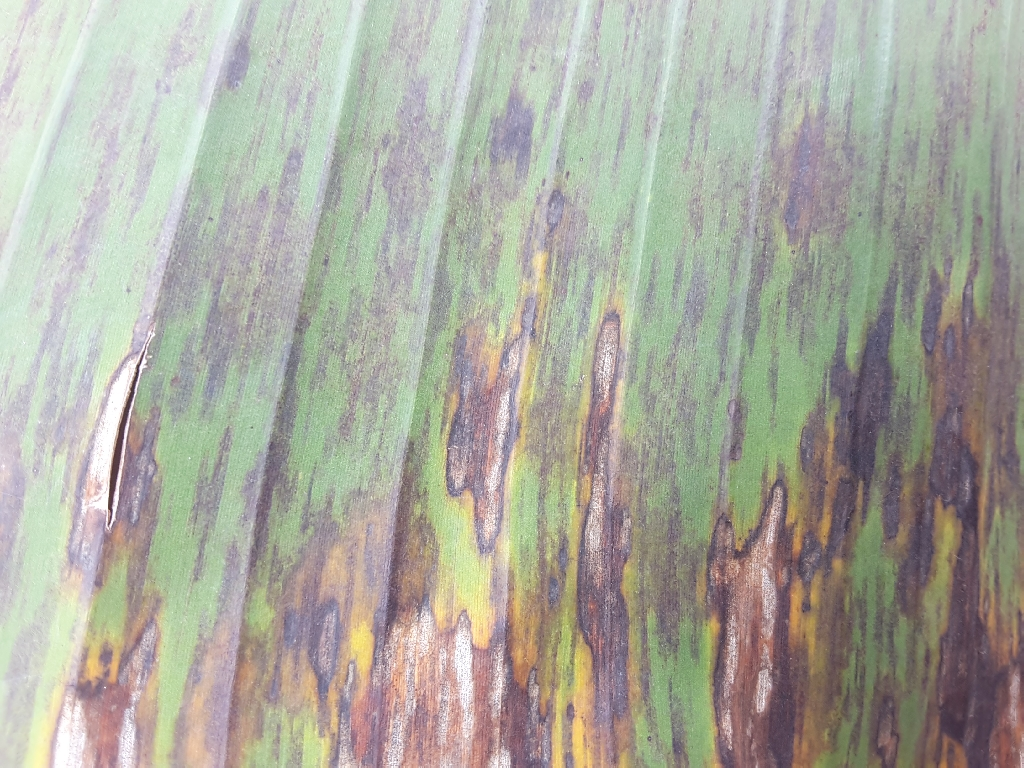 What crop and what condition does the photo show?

banana, black sigatoka
